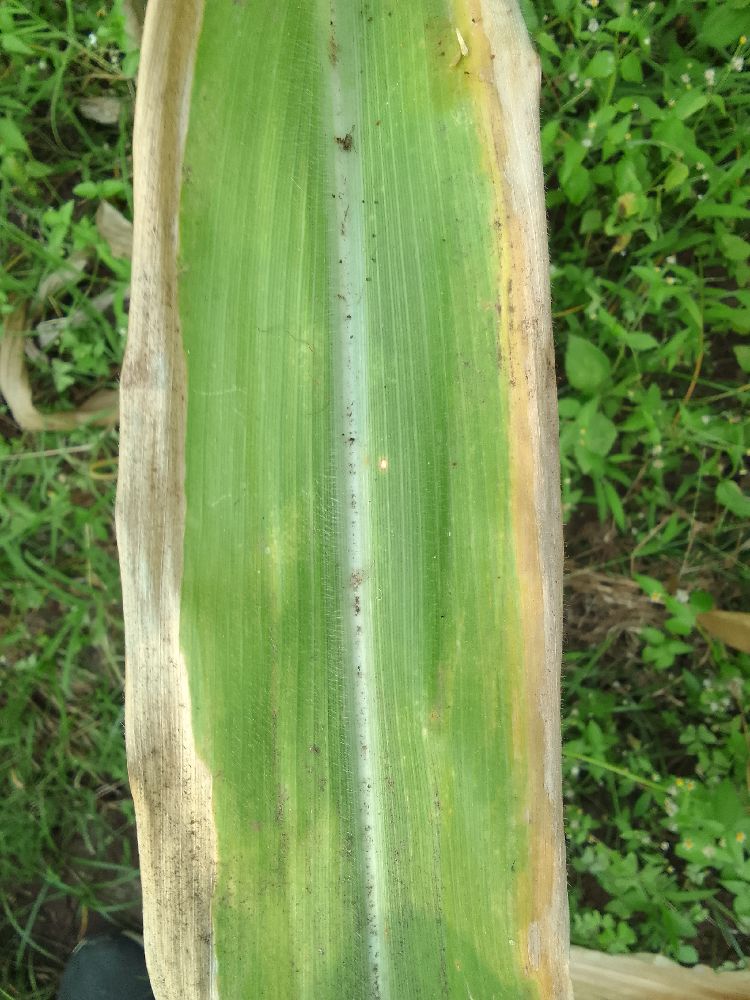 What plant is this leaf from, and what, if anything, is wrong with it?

maize, maize lethal necrosis
